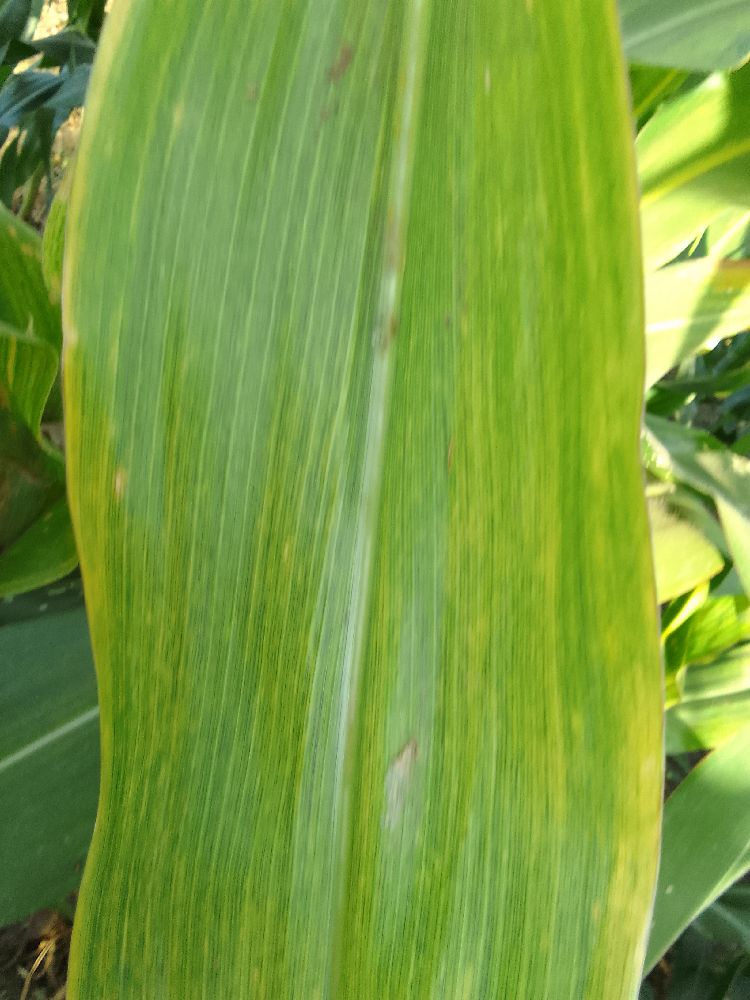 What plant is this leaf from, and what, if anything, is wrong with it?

maize, maize lethal necrosis
